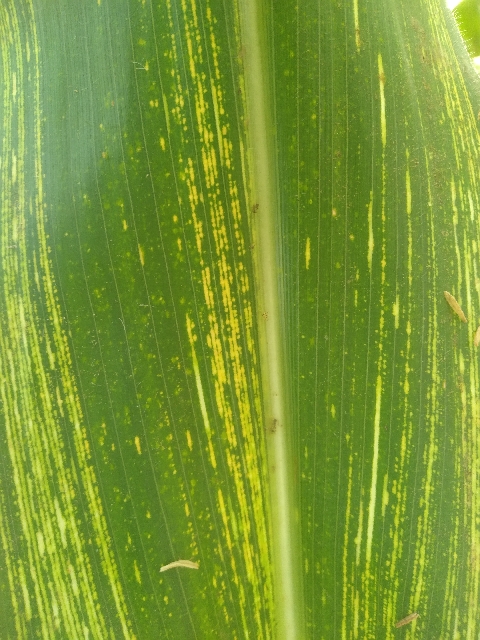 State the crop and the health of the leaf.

maize, maize streak virus
